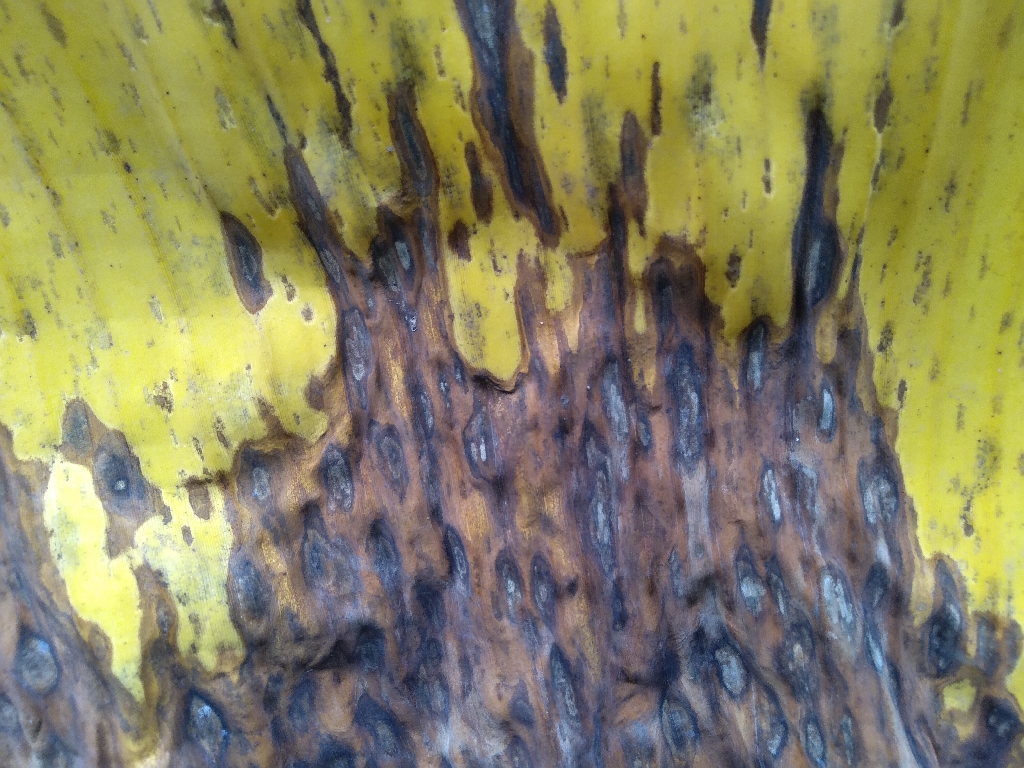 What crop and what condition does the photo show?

banana, black sigatoka
